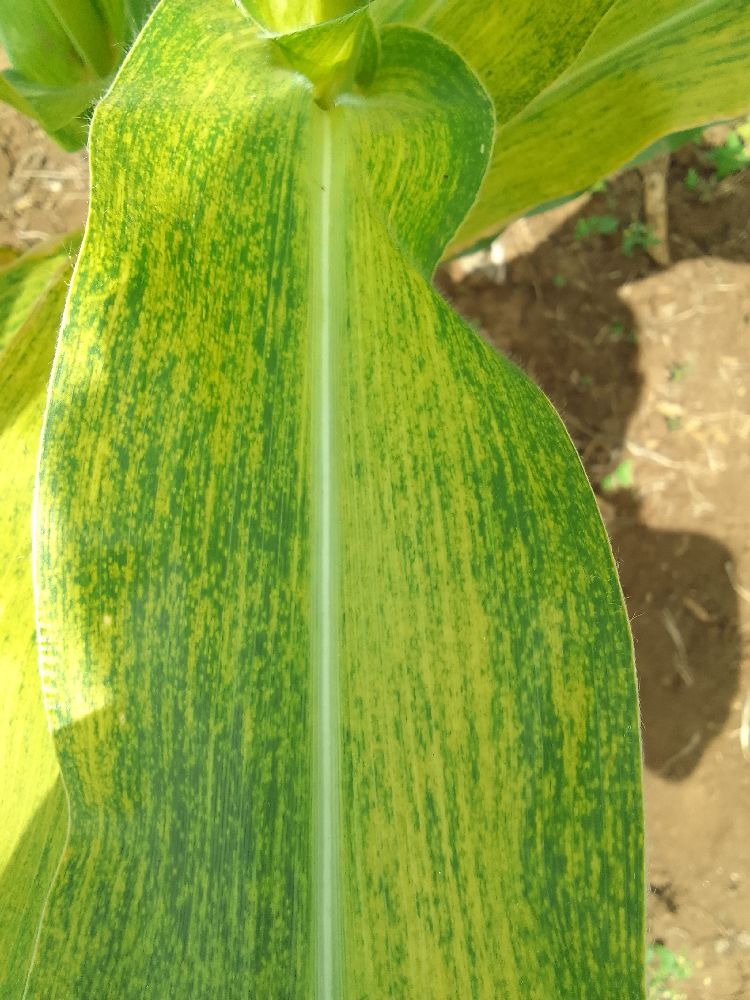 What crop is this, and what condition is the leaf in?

maize, maize lethal necrosis
